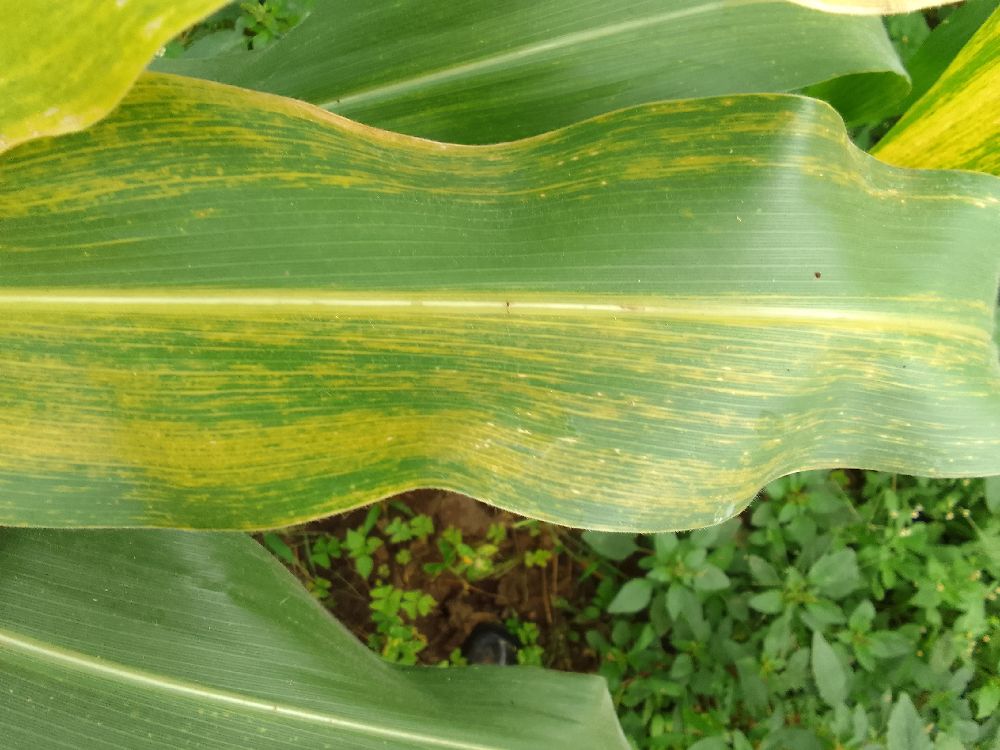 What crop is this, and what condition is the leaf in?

maize, maize lethal necrosis
